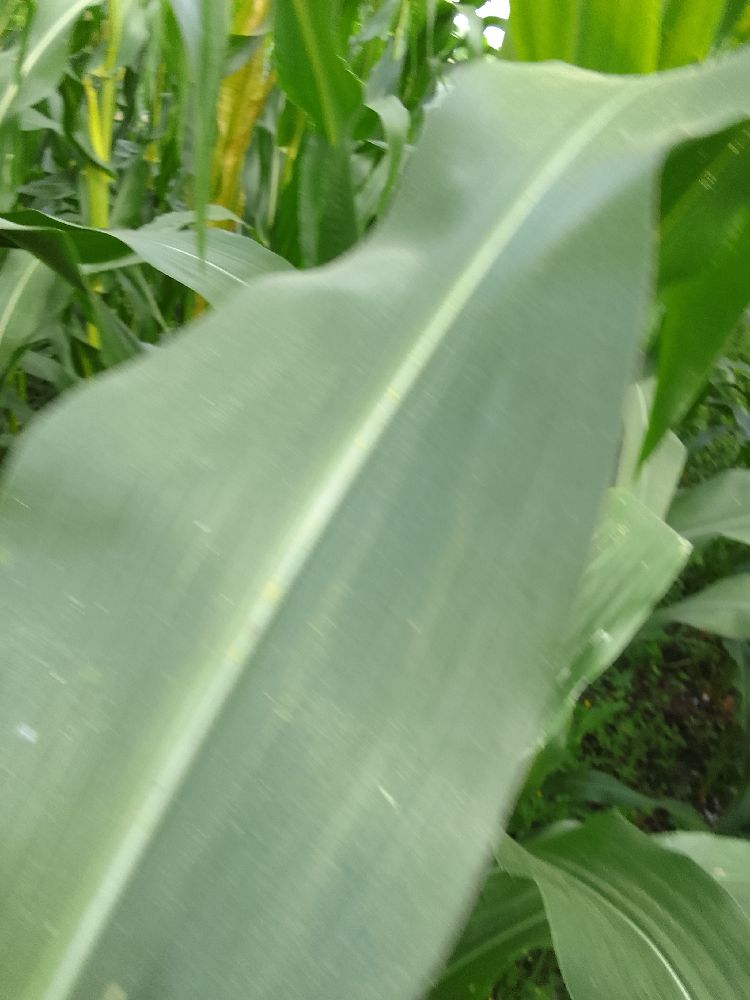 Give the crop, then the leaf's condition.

maize, healthy
